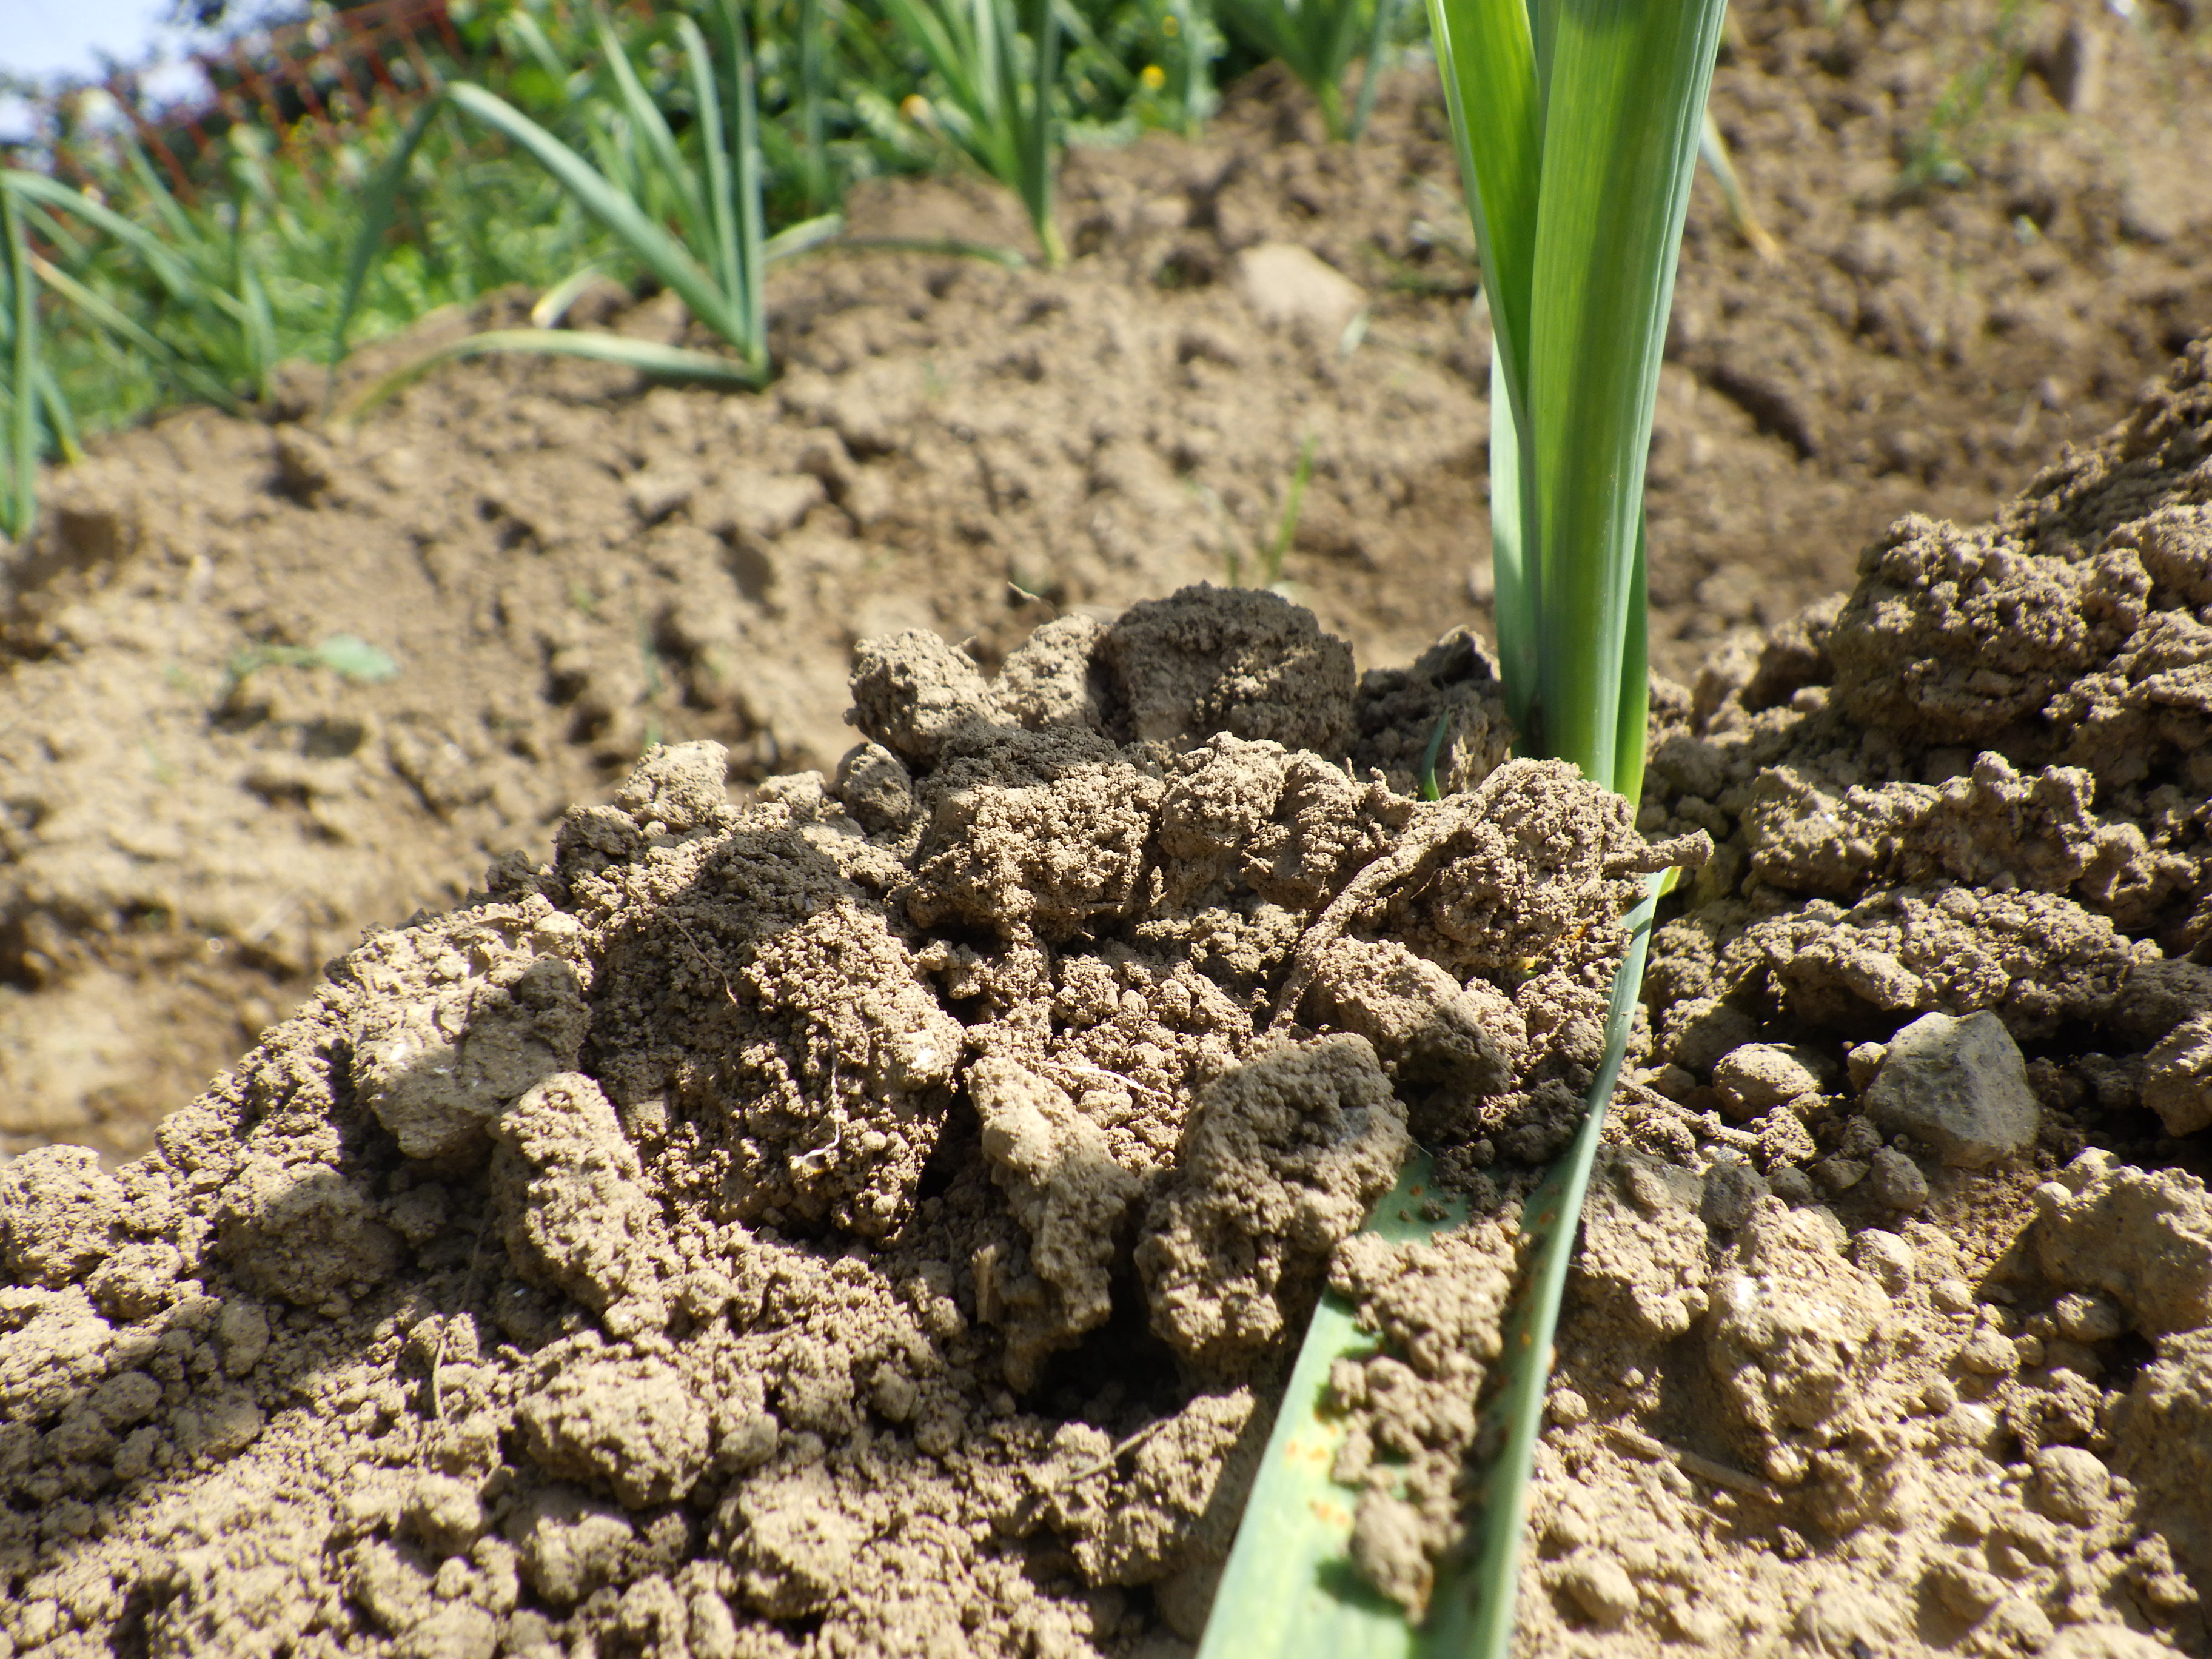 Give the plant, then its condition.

garlic, rust
